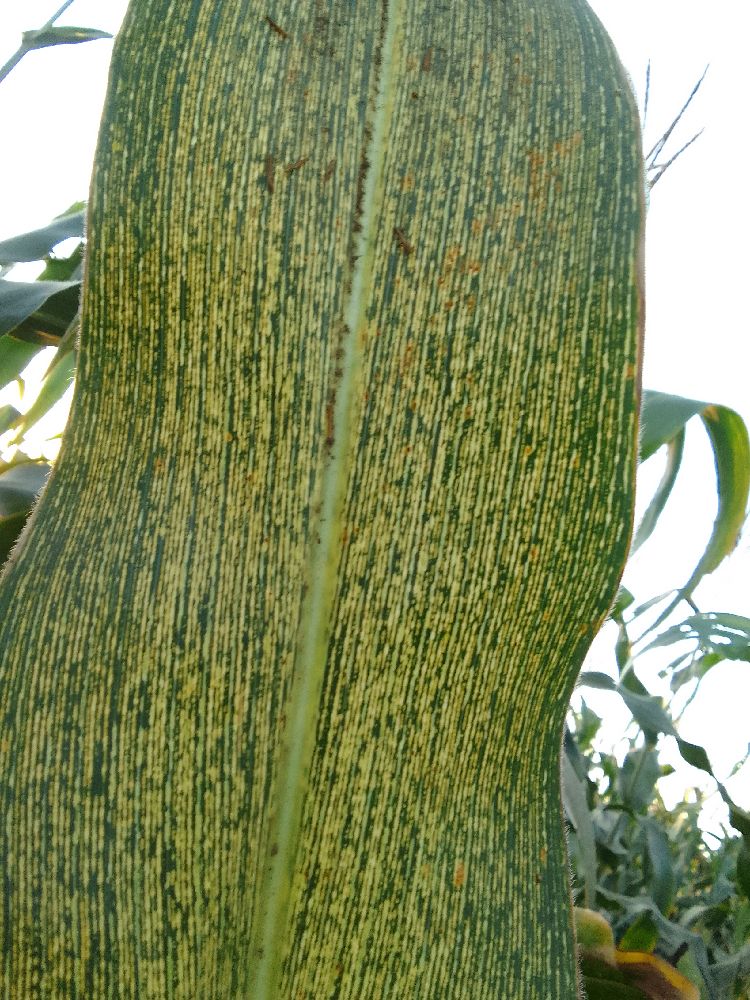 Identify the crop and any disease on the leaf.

maize, maize streak virus
